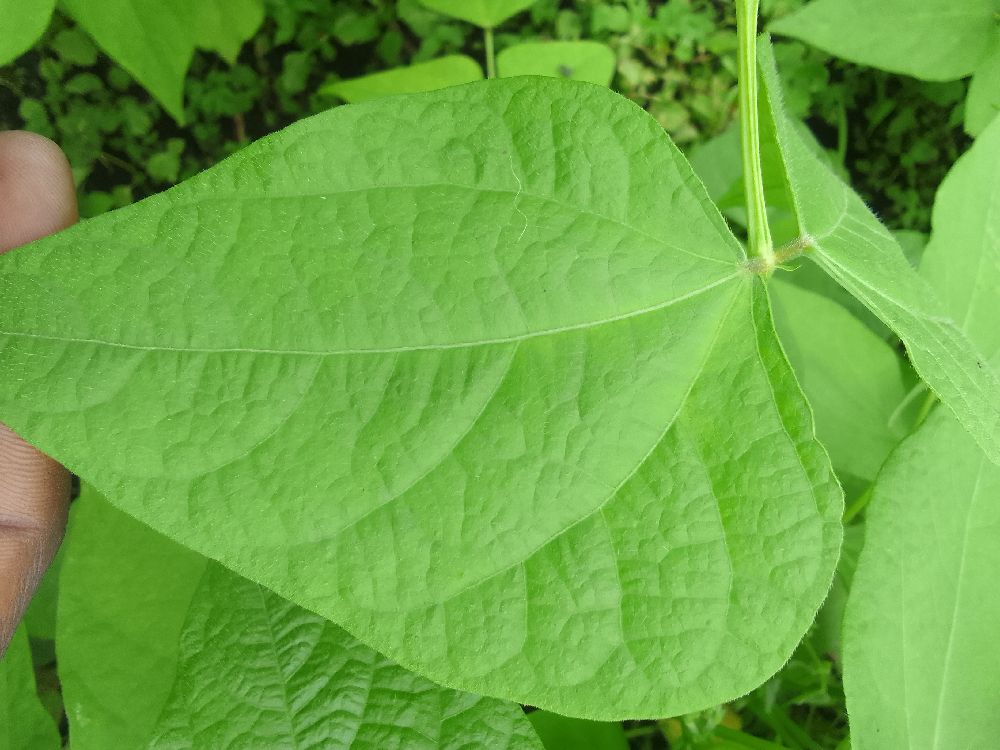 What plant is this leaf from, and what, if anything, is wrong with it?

common bean, healthy
